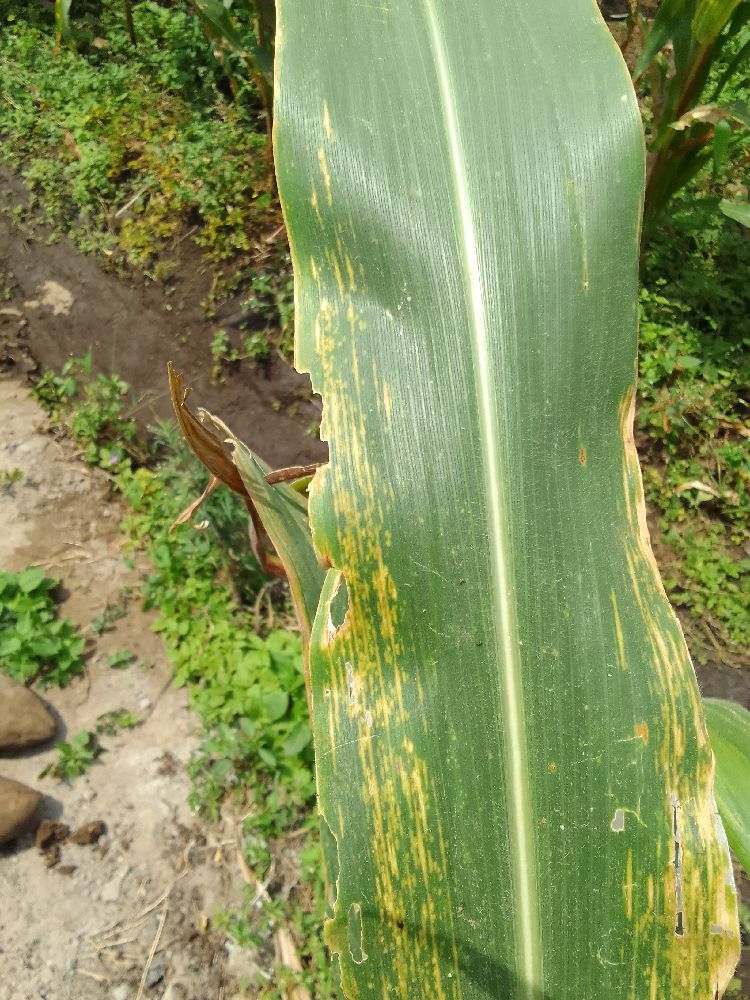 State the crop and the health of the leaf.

maize, maize lethal necrosis
